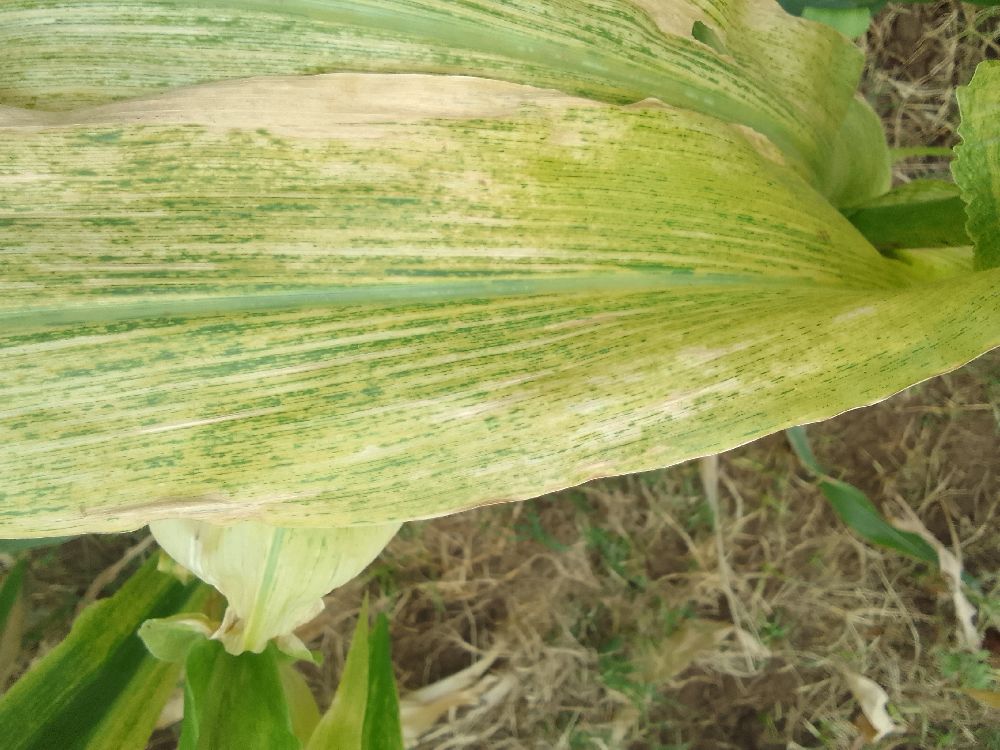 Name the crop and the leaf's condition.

maize, maize lethal necrosis
